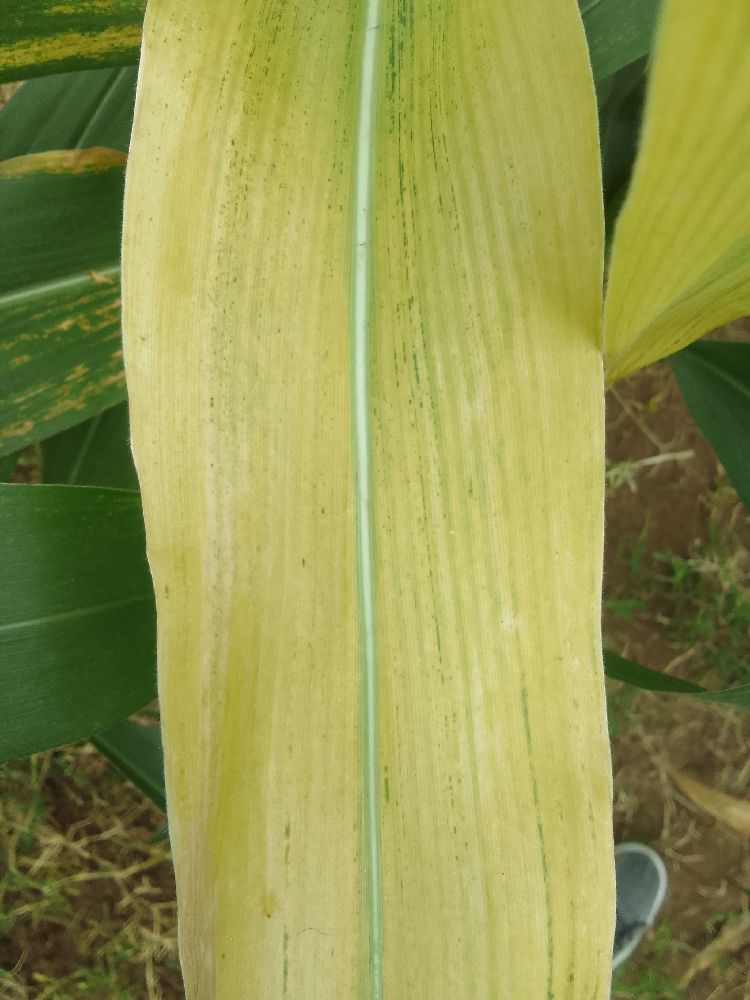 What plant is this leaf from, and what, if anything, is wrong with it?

maize, maize lethal necrosis
